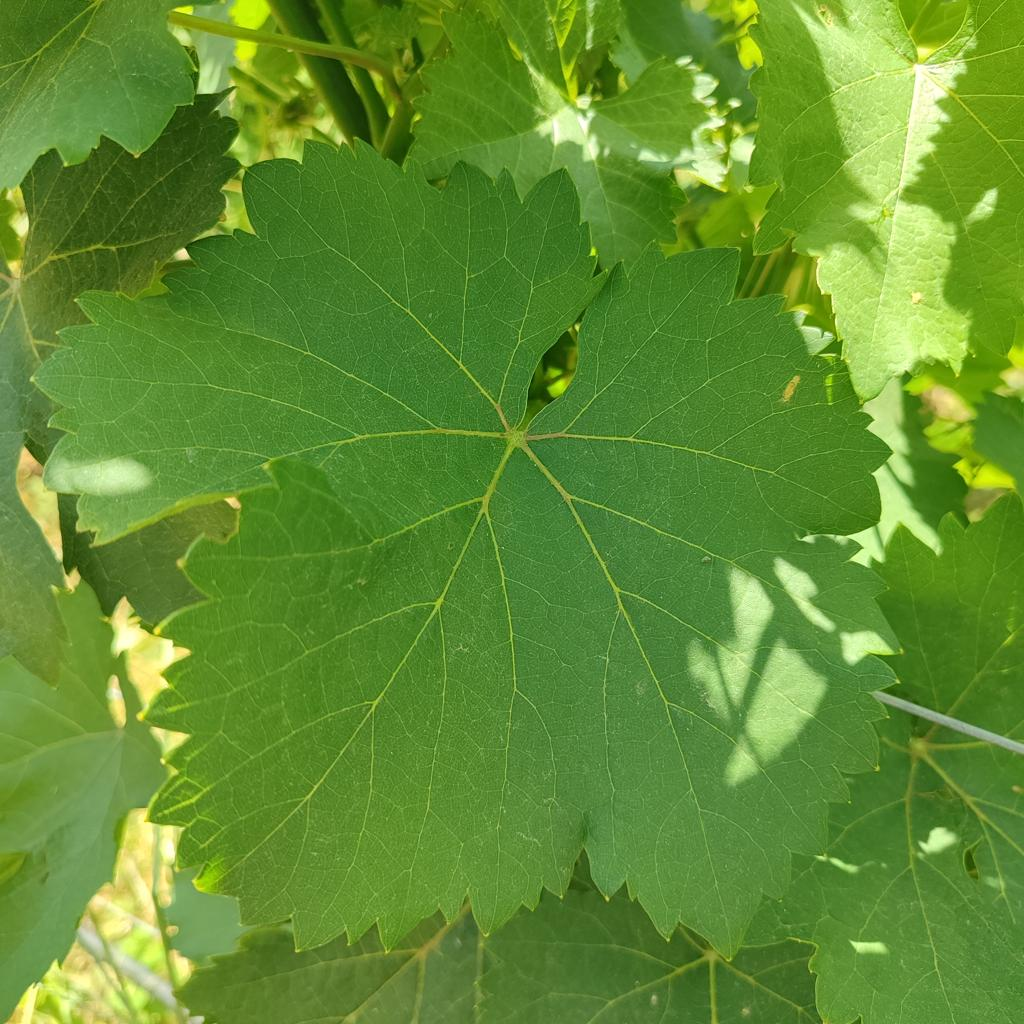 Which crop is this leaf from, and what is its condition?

grapevine, healthy
